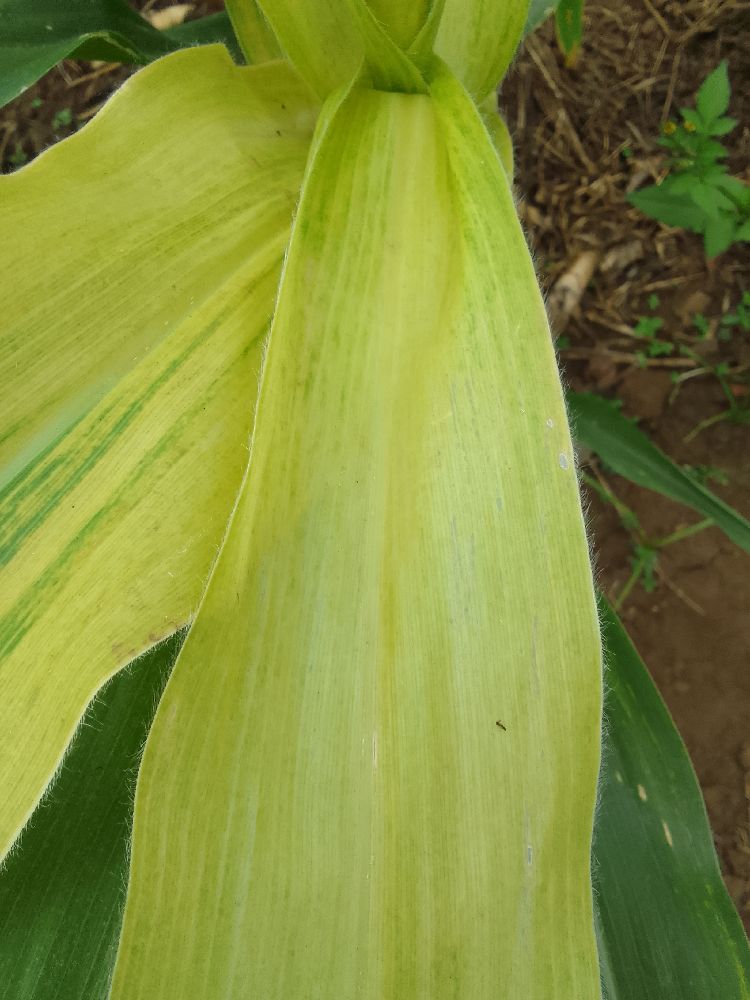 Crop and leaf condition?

maize, maize lethal necrosis
